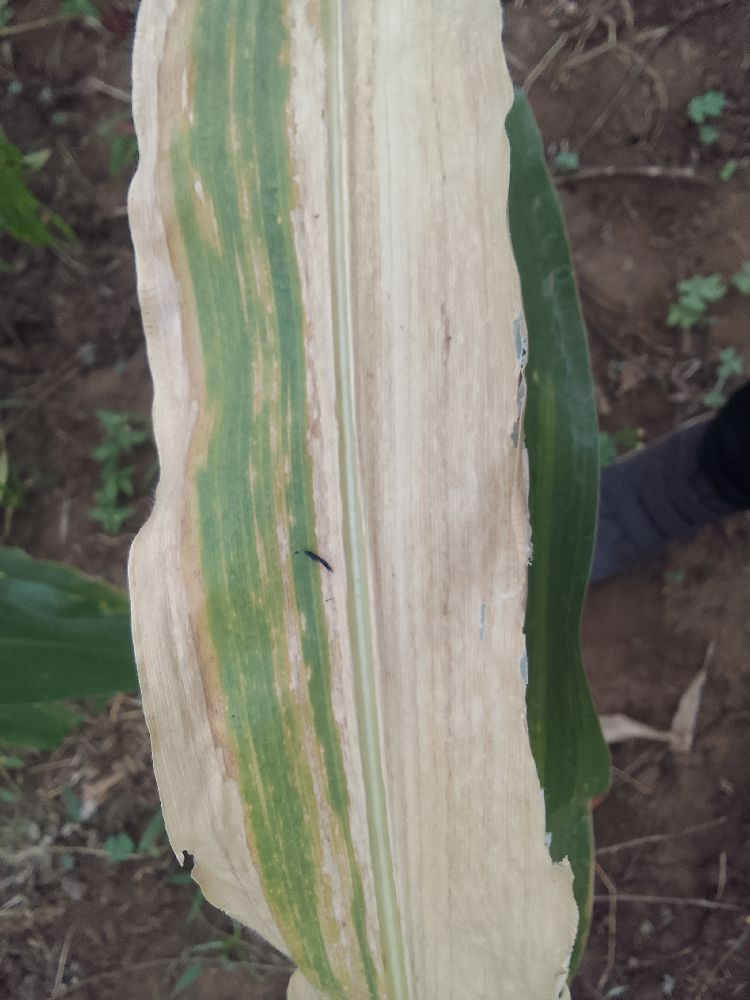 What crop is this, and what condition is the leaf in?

maize, maize lethal necrosis
